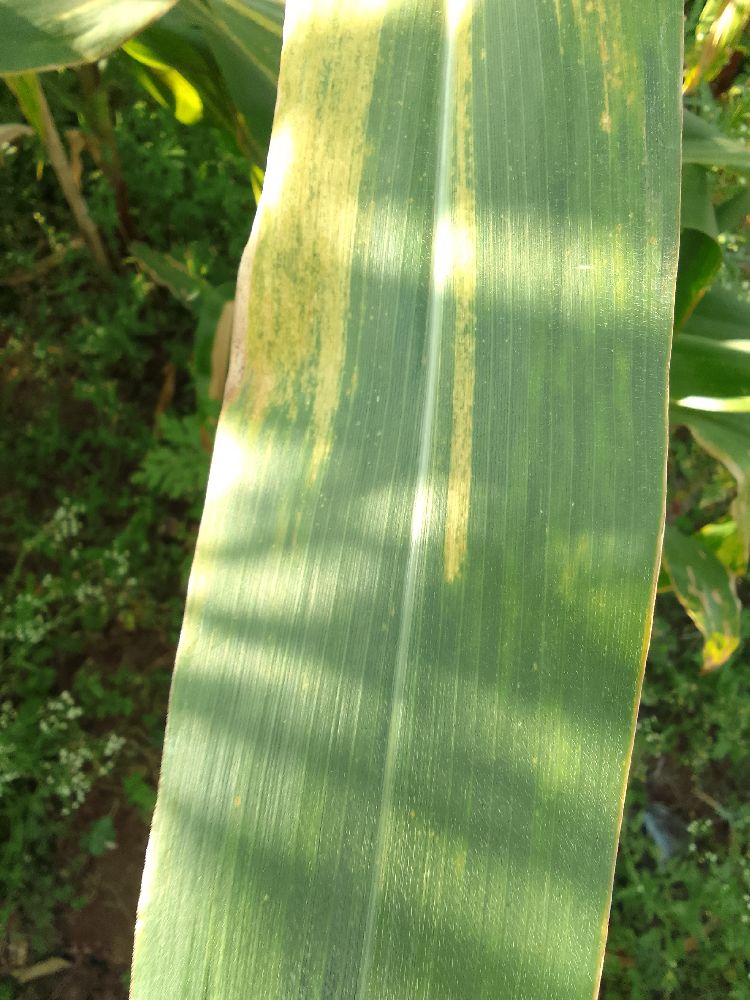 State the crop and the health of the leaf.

maize, maize lethal necrosis
